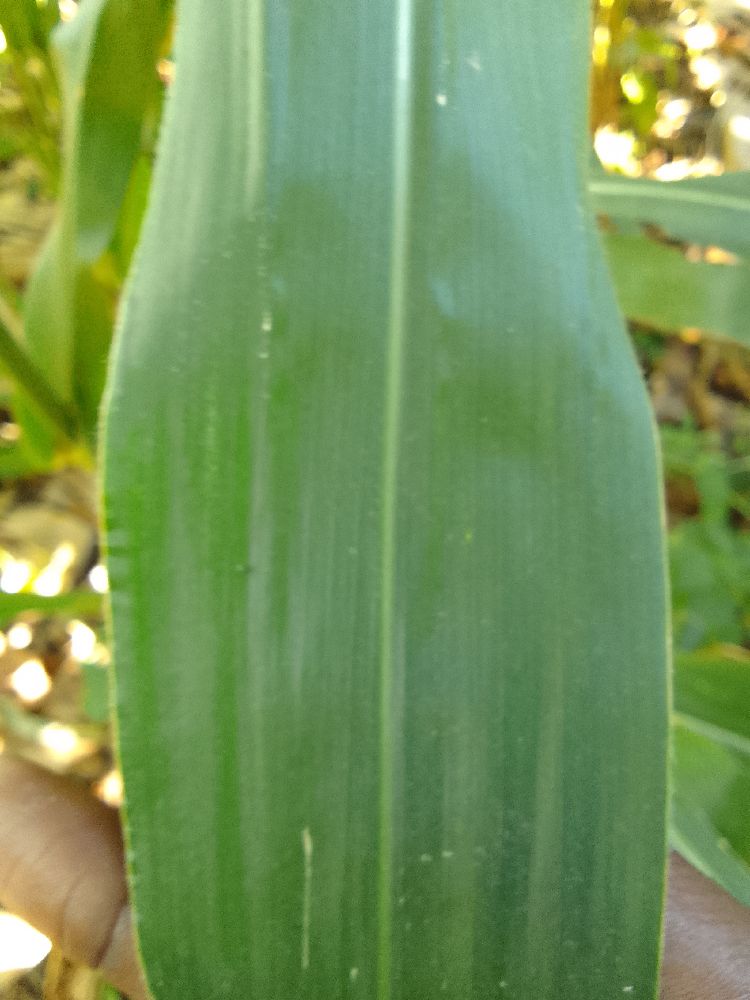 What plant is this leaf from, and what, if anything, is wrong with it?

maize, healthy
